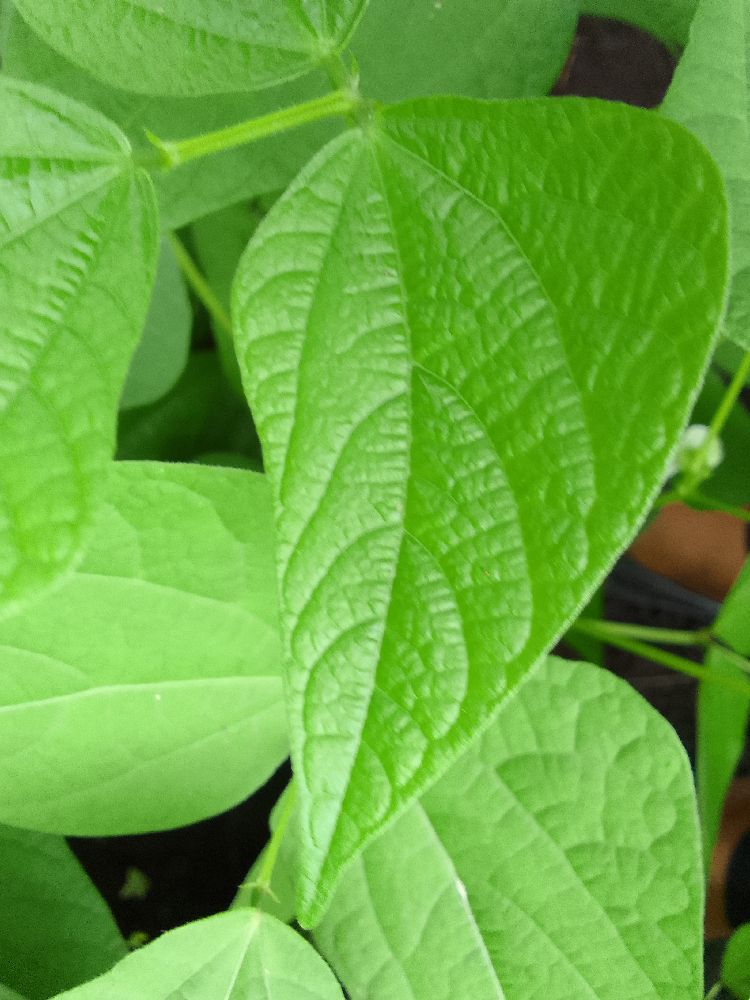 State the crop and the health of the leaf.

common bean, healthy
